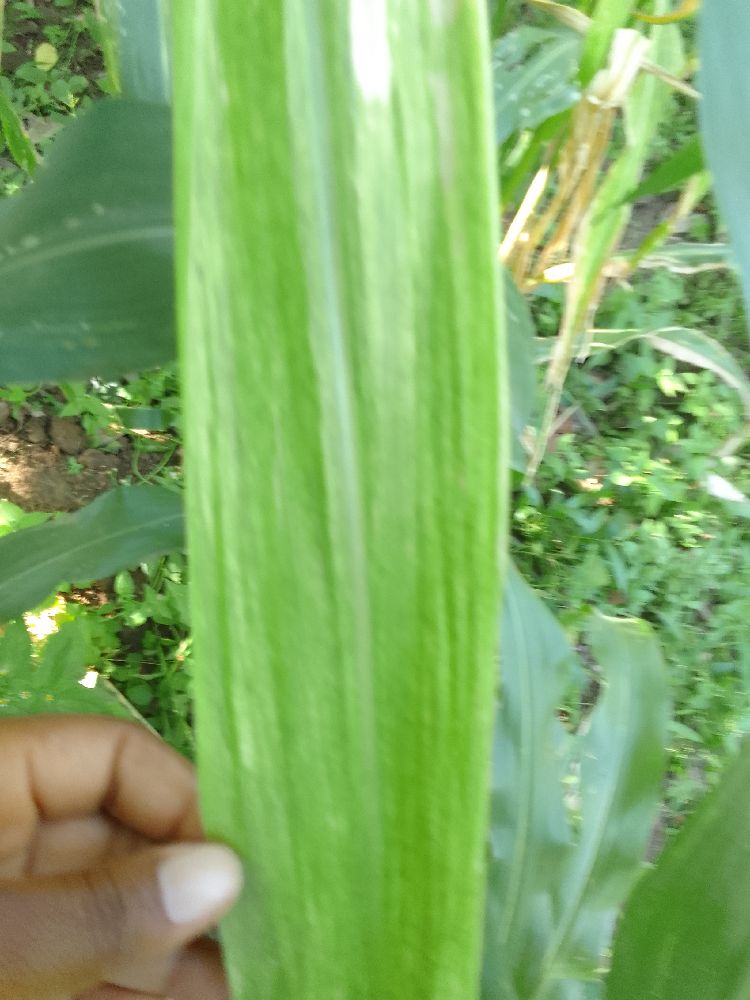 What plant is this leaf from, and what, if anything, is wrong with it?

maize, maize lethal necrosis
